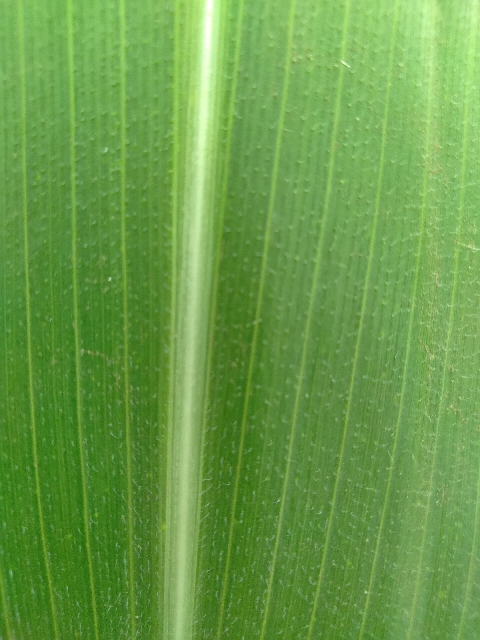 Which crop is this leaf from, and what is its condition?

maize, healthy
